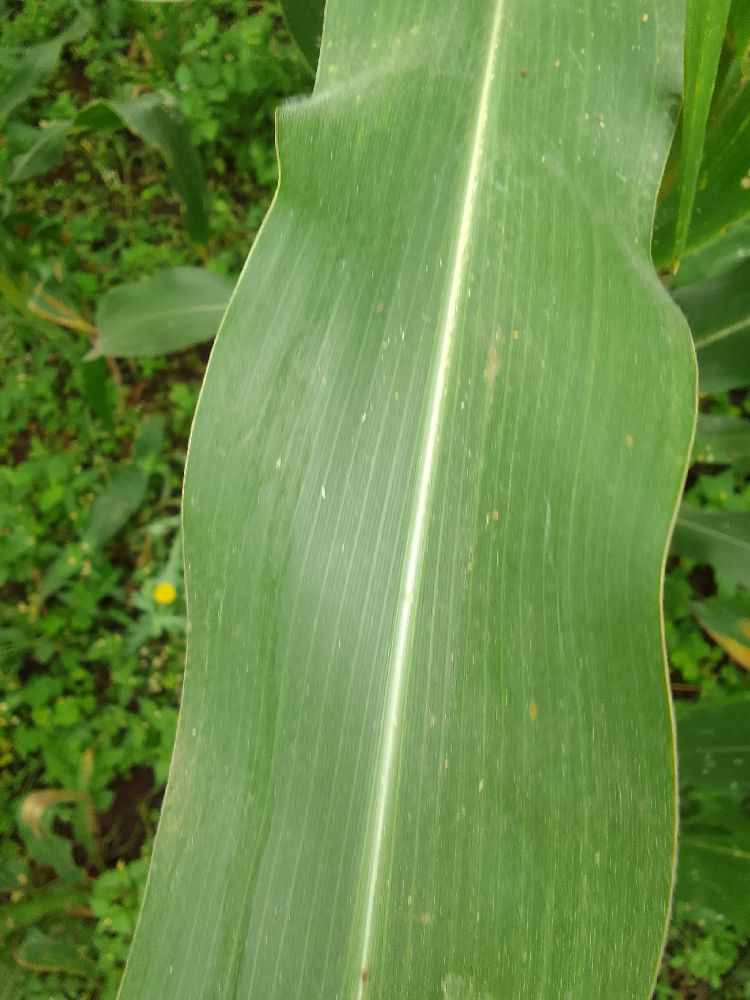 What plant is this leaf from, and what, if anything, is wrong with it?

maize, healthy
